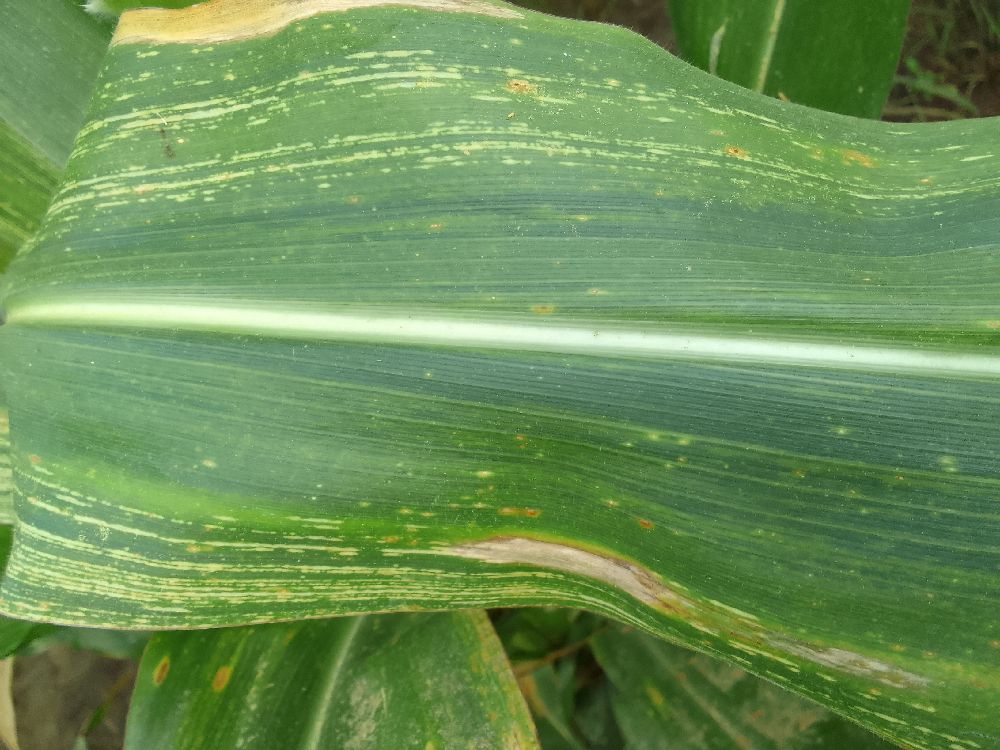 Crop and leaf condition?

maize, maize streak virus
